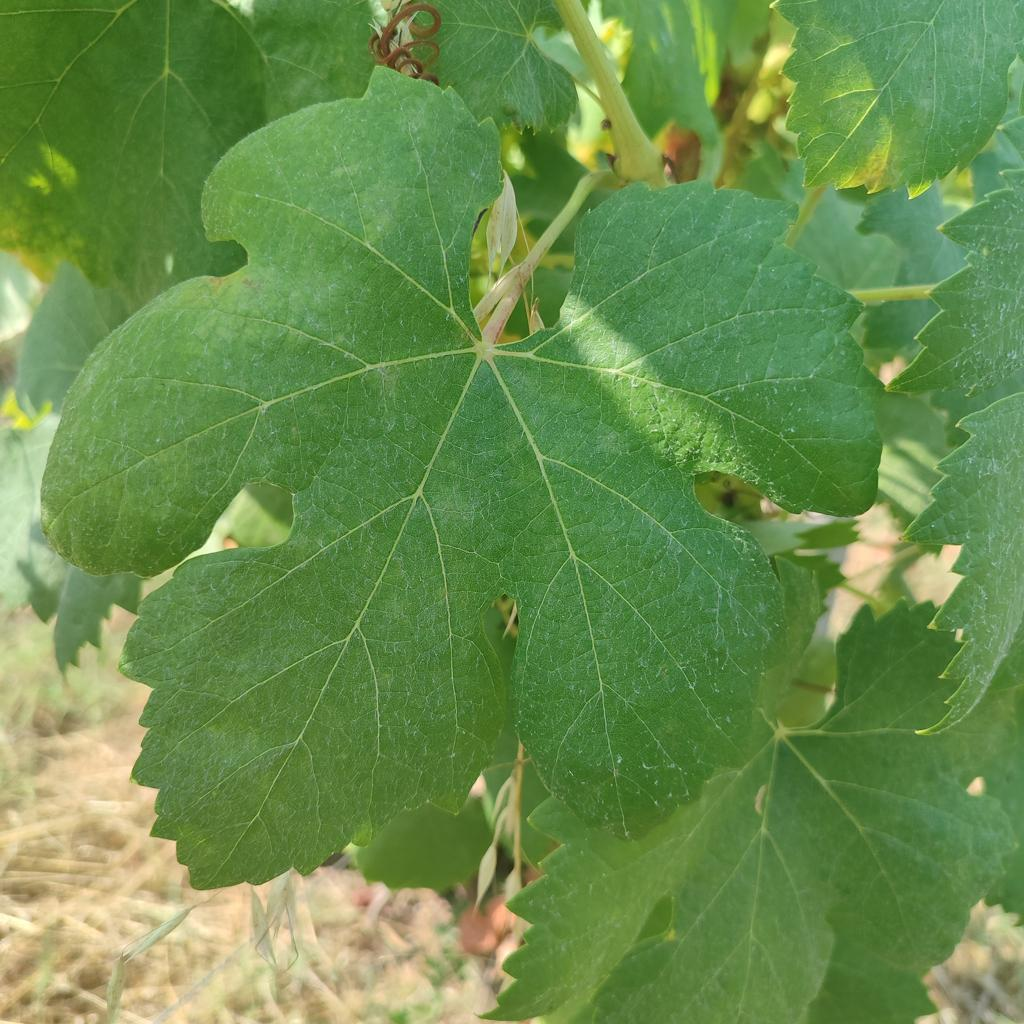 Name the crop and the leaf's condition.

grapevine, healthy
